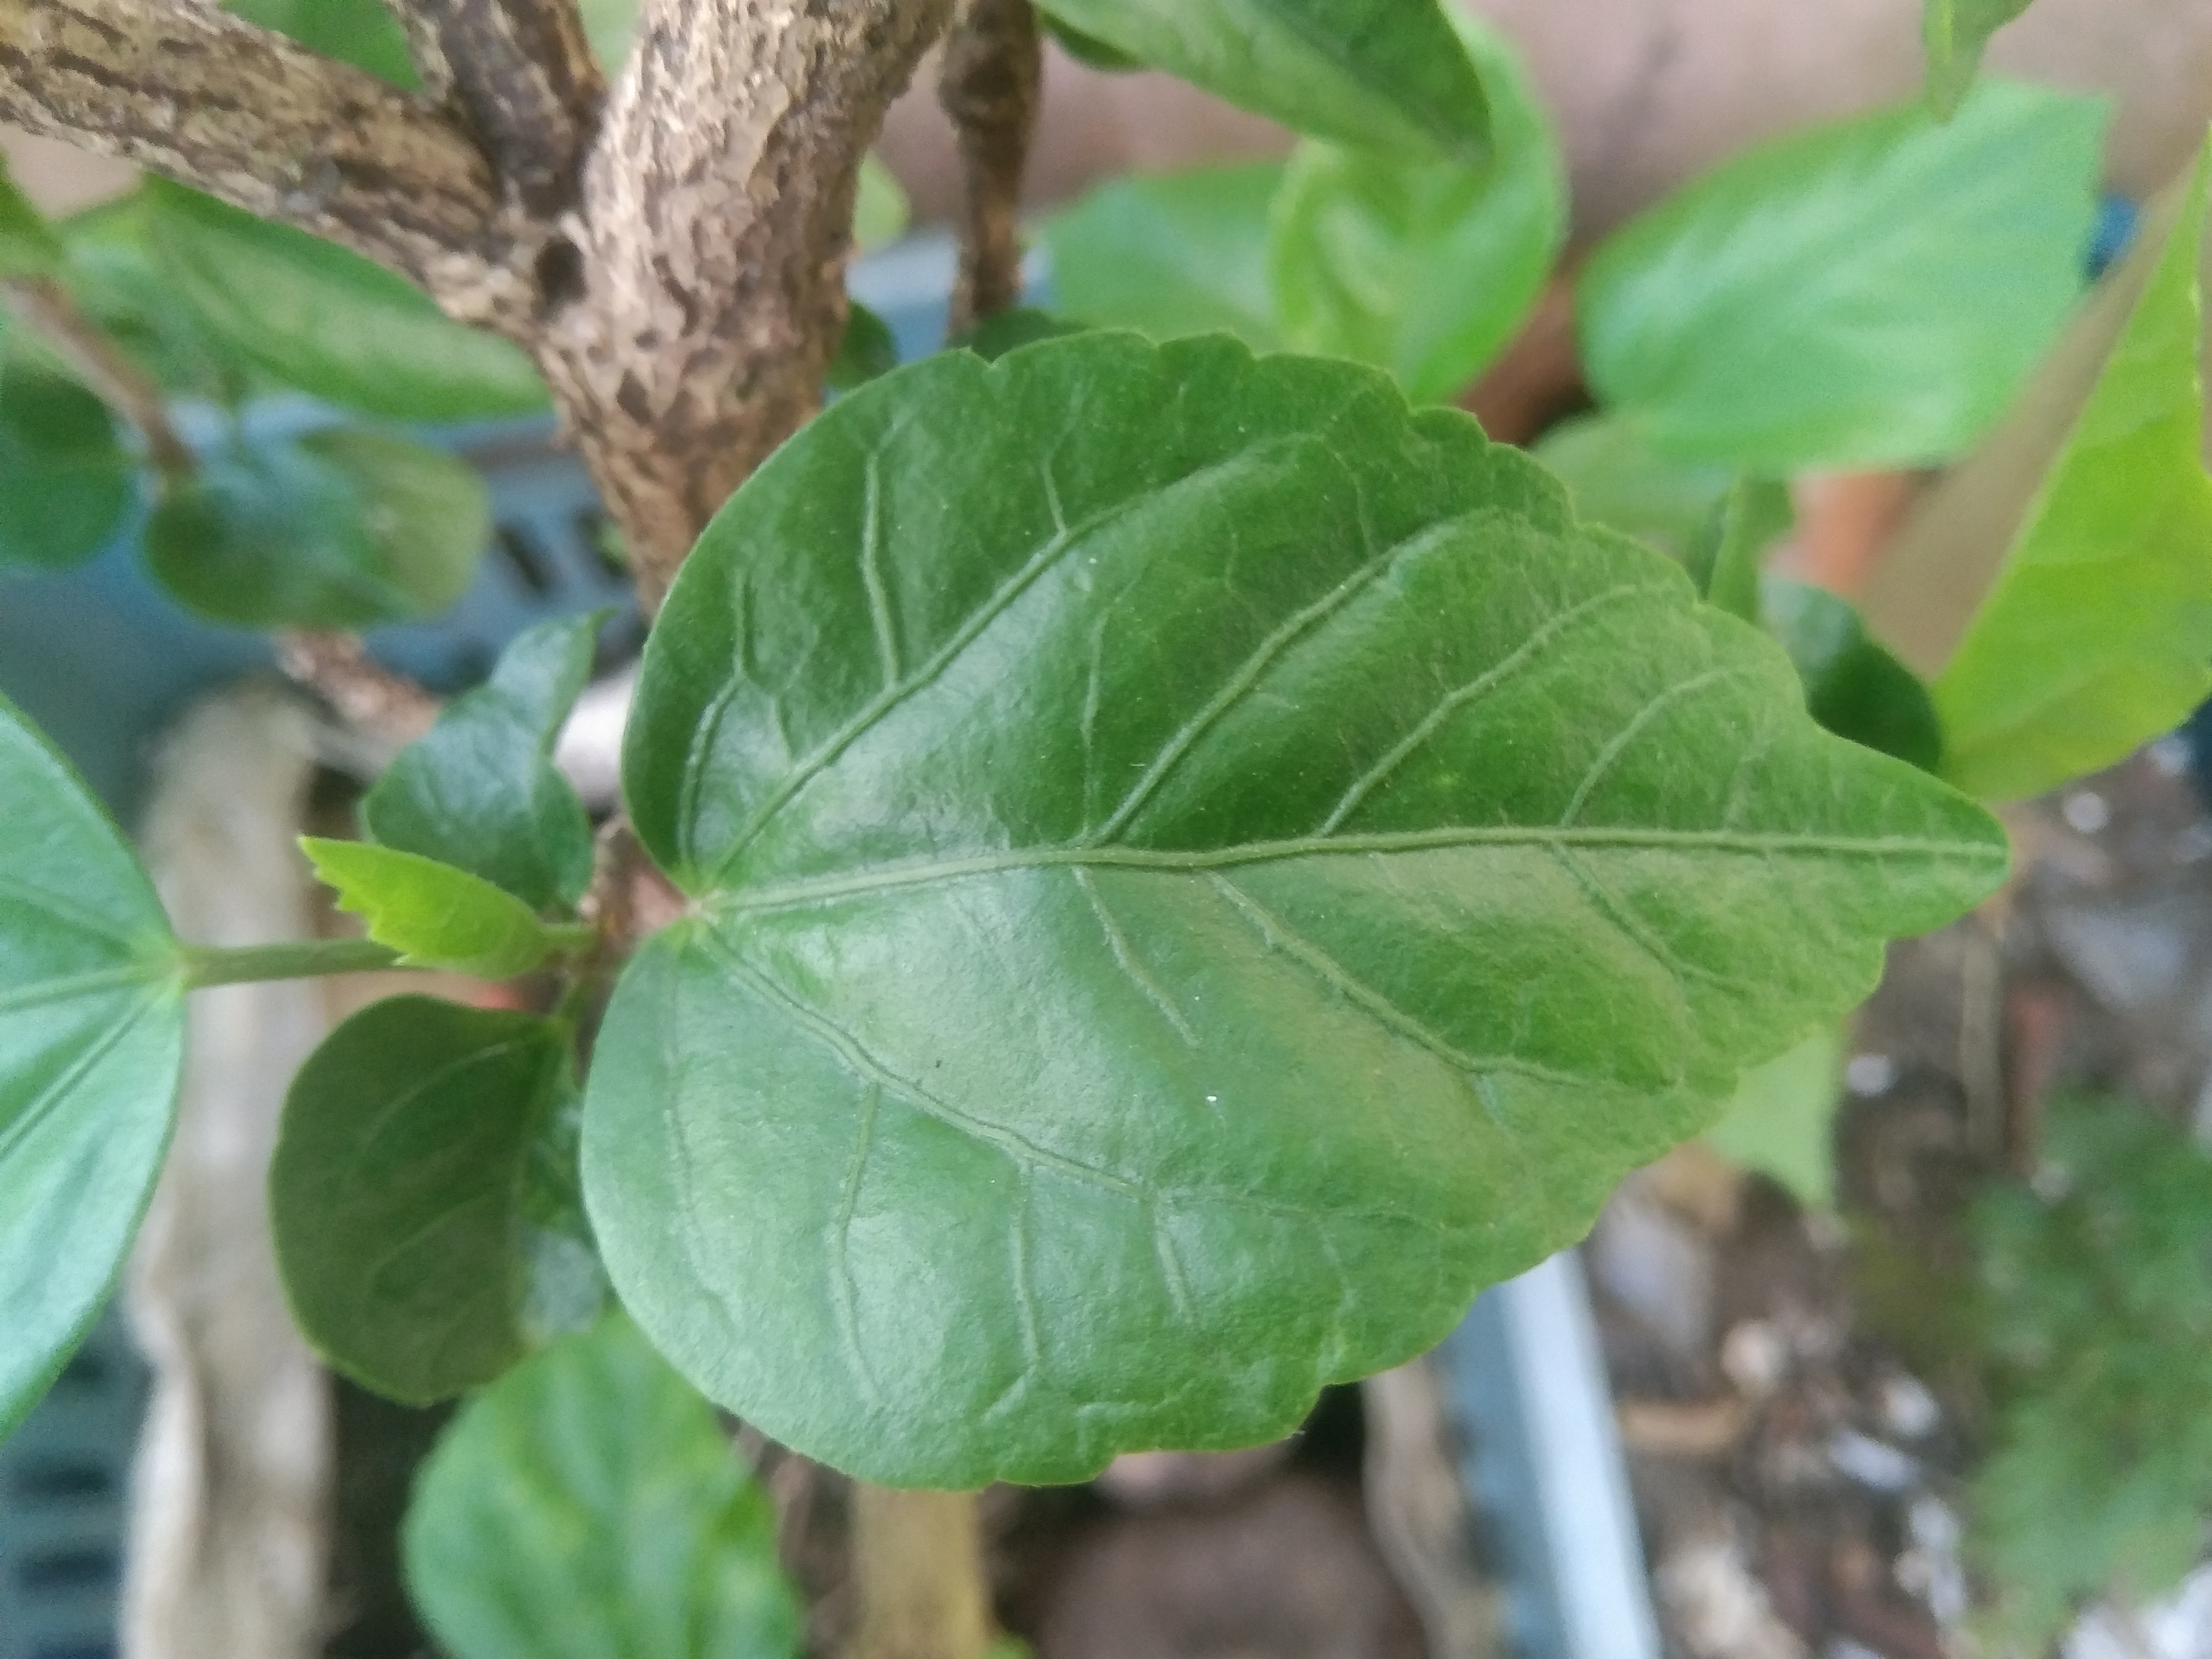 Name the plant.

hibiscus
